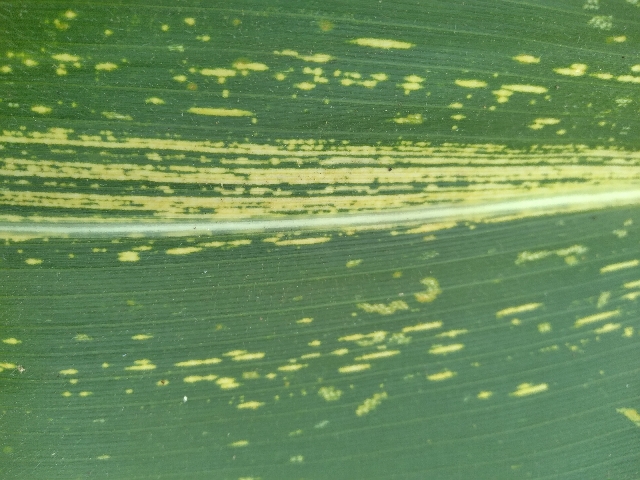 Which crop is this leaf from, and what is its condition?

maize, maize streak virus
